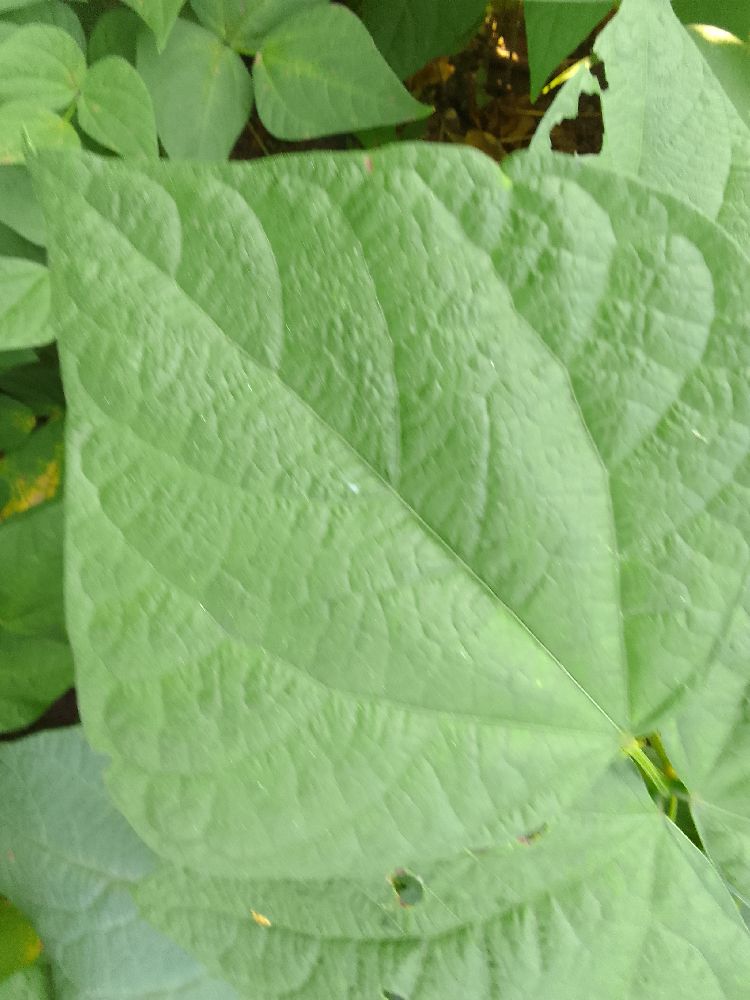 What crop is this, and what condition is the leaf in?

common bean, healthy
